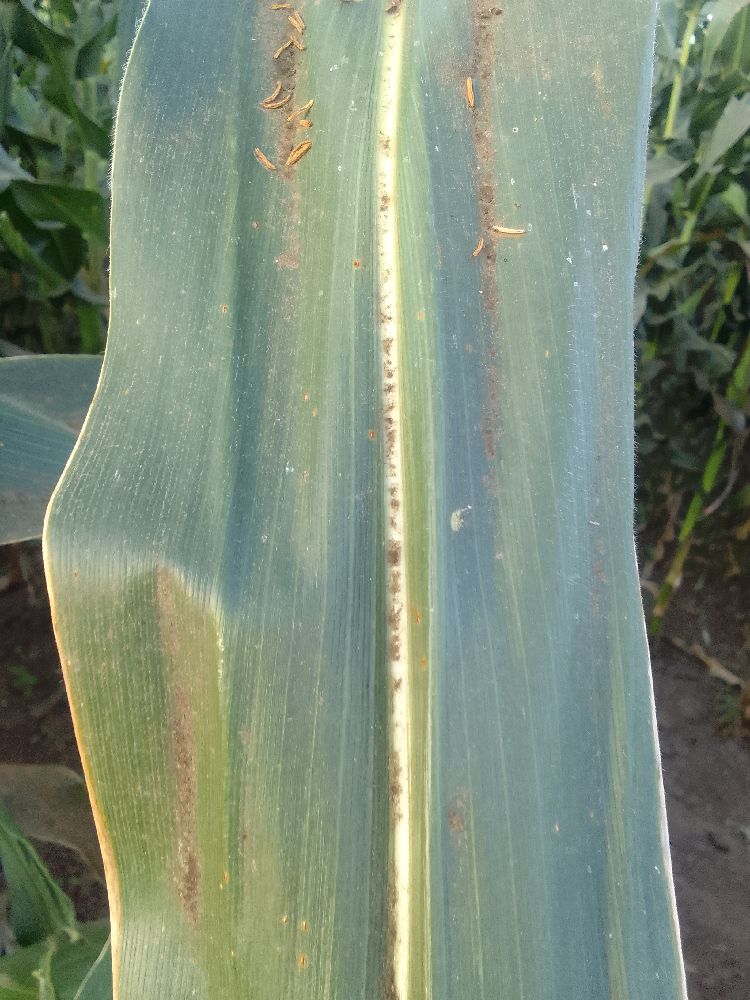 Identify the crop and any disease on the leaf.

maize, healthy
